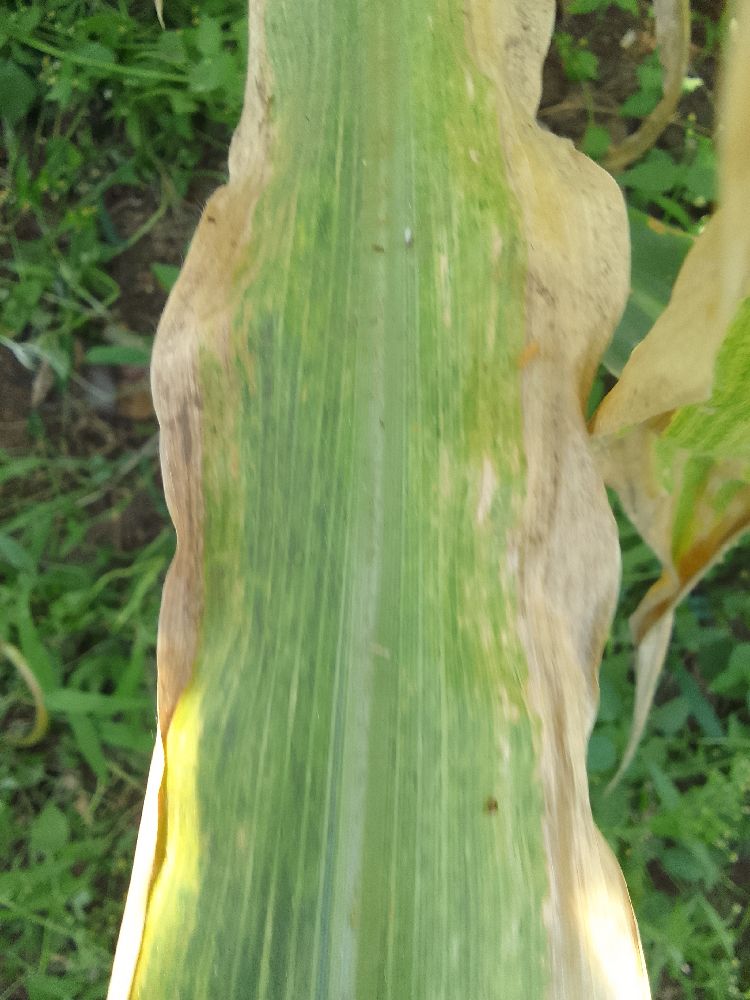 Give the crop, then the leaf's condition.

maize, maize lethal necrosis
